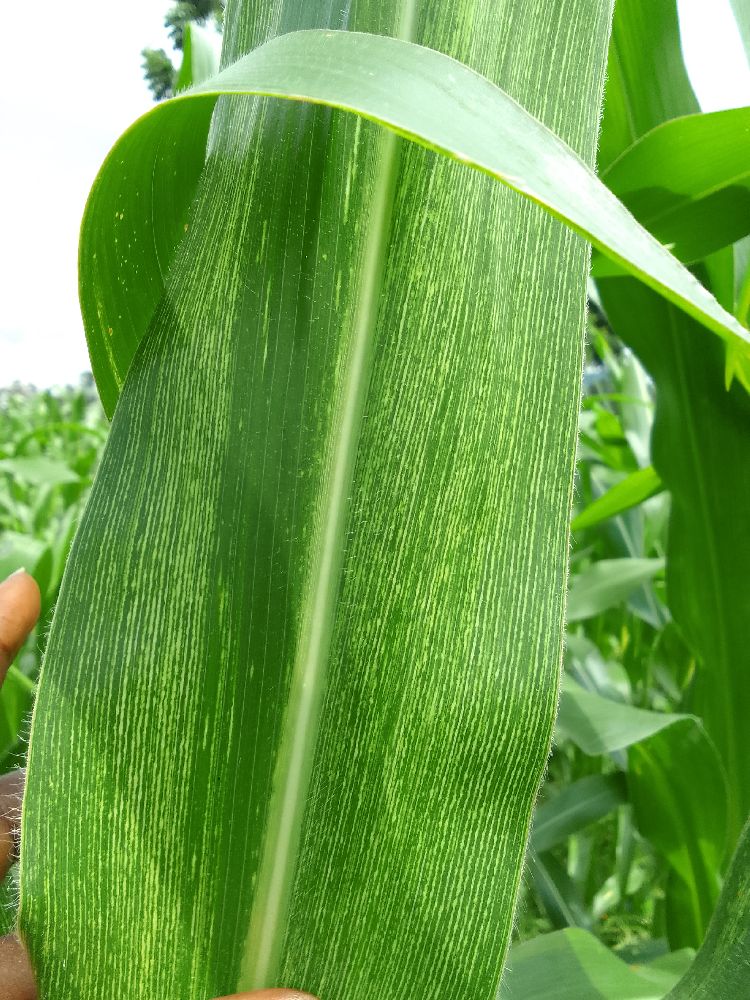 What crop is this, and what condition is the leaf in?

maize, maize streak virus
